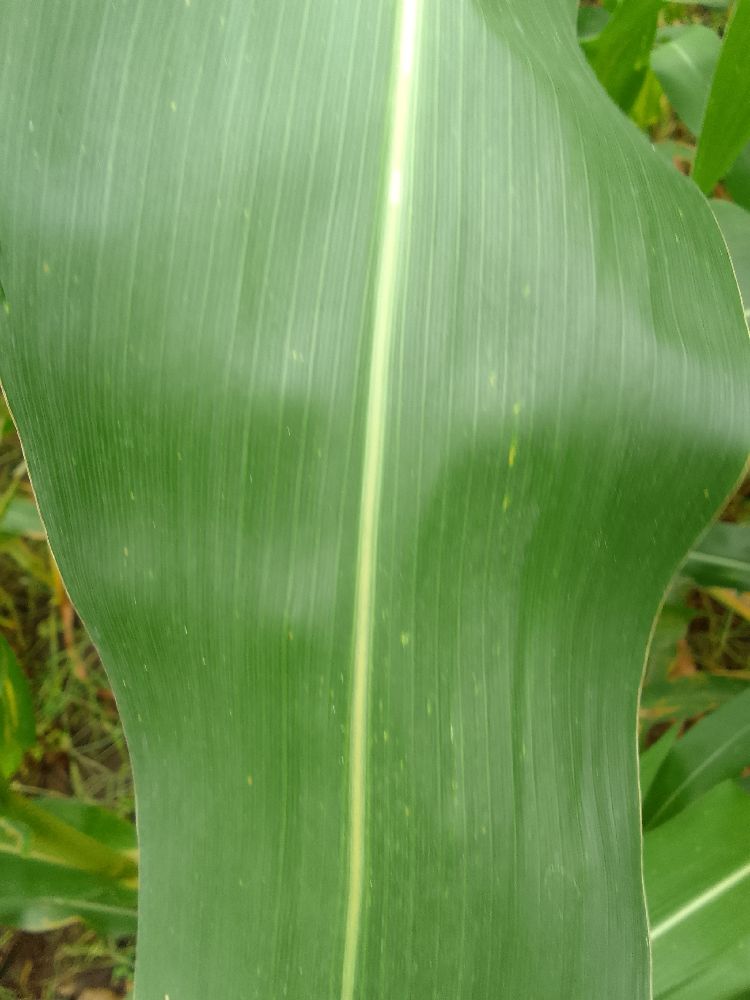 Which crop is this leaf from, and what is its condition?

maize, healthy
